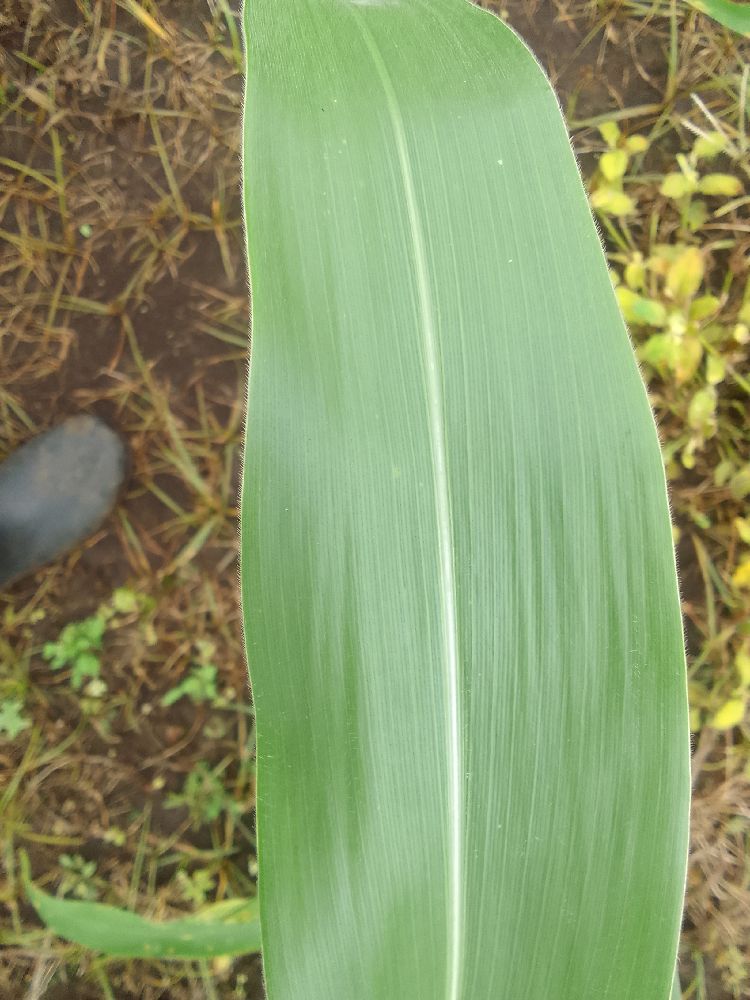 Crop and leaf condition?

maize, healthy
